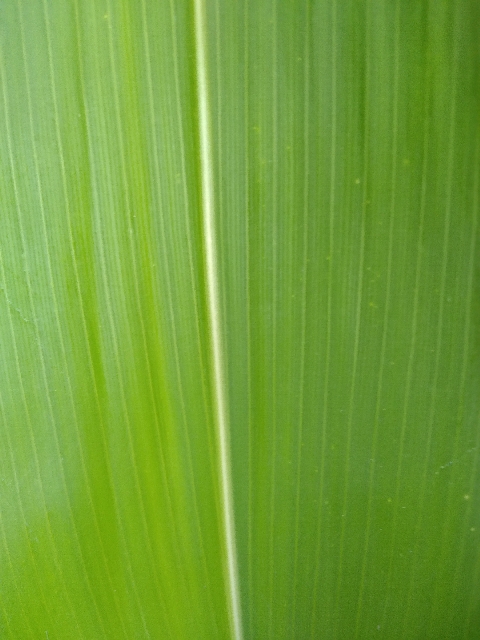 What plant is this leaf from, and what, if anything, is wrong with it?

maize, healthy
